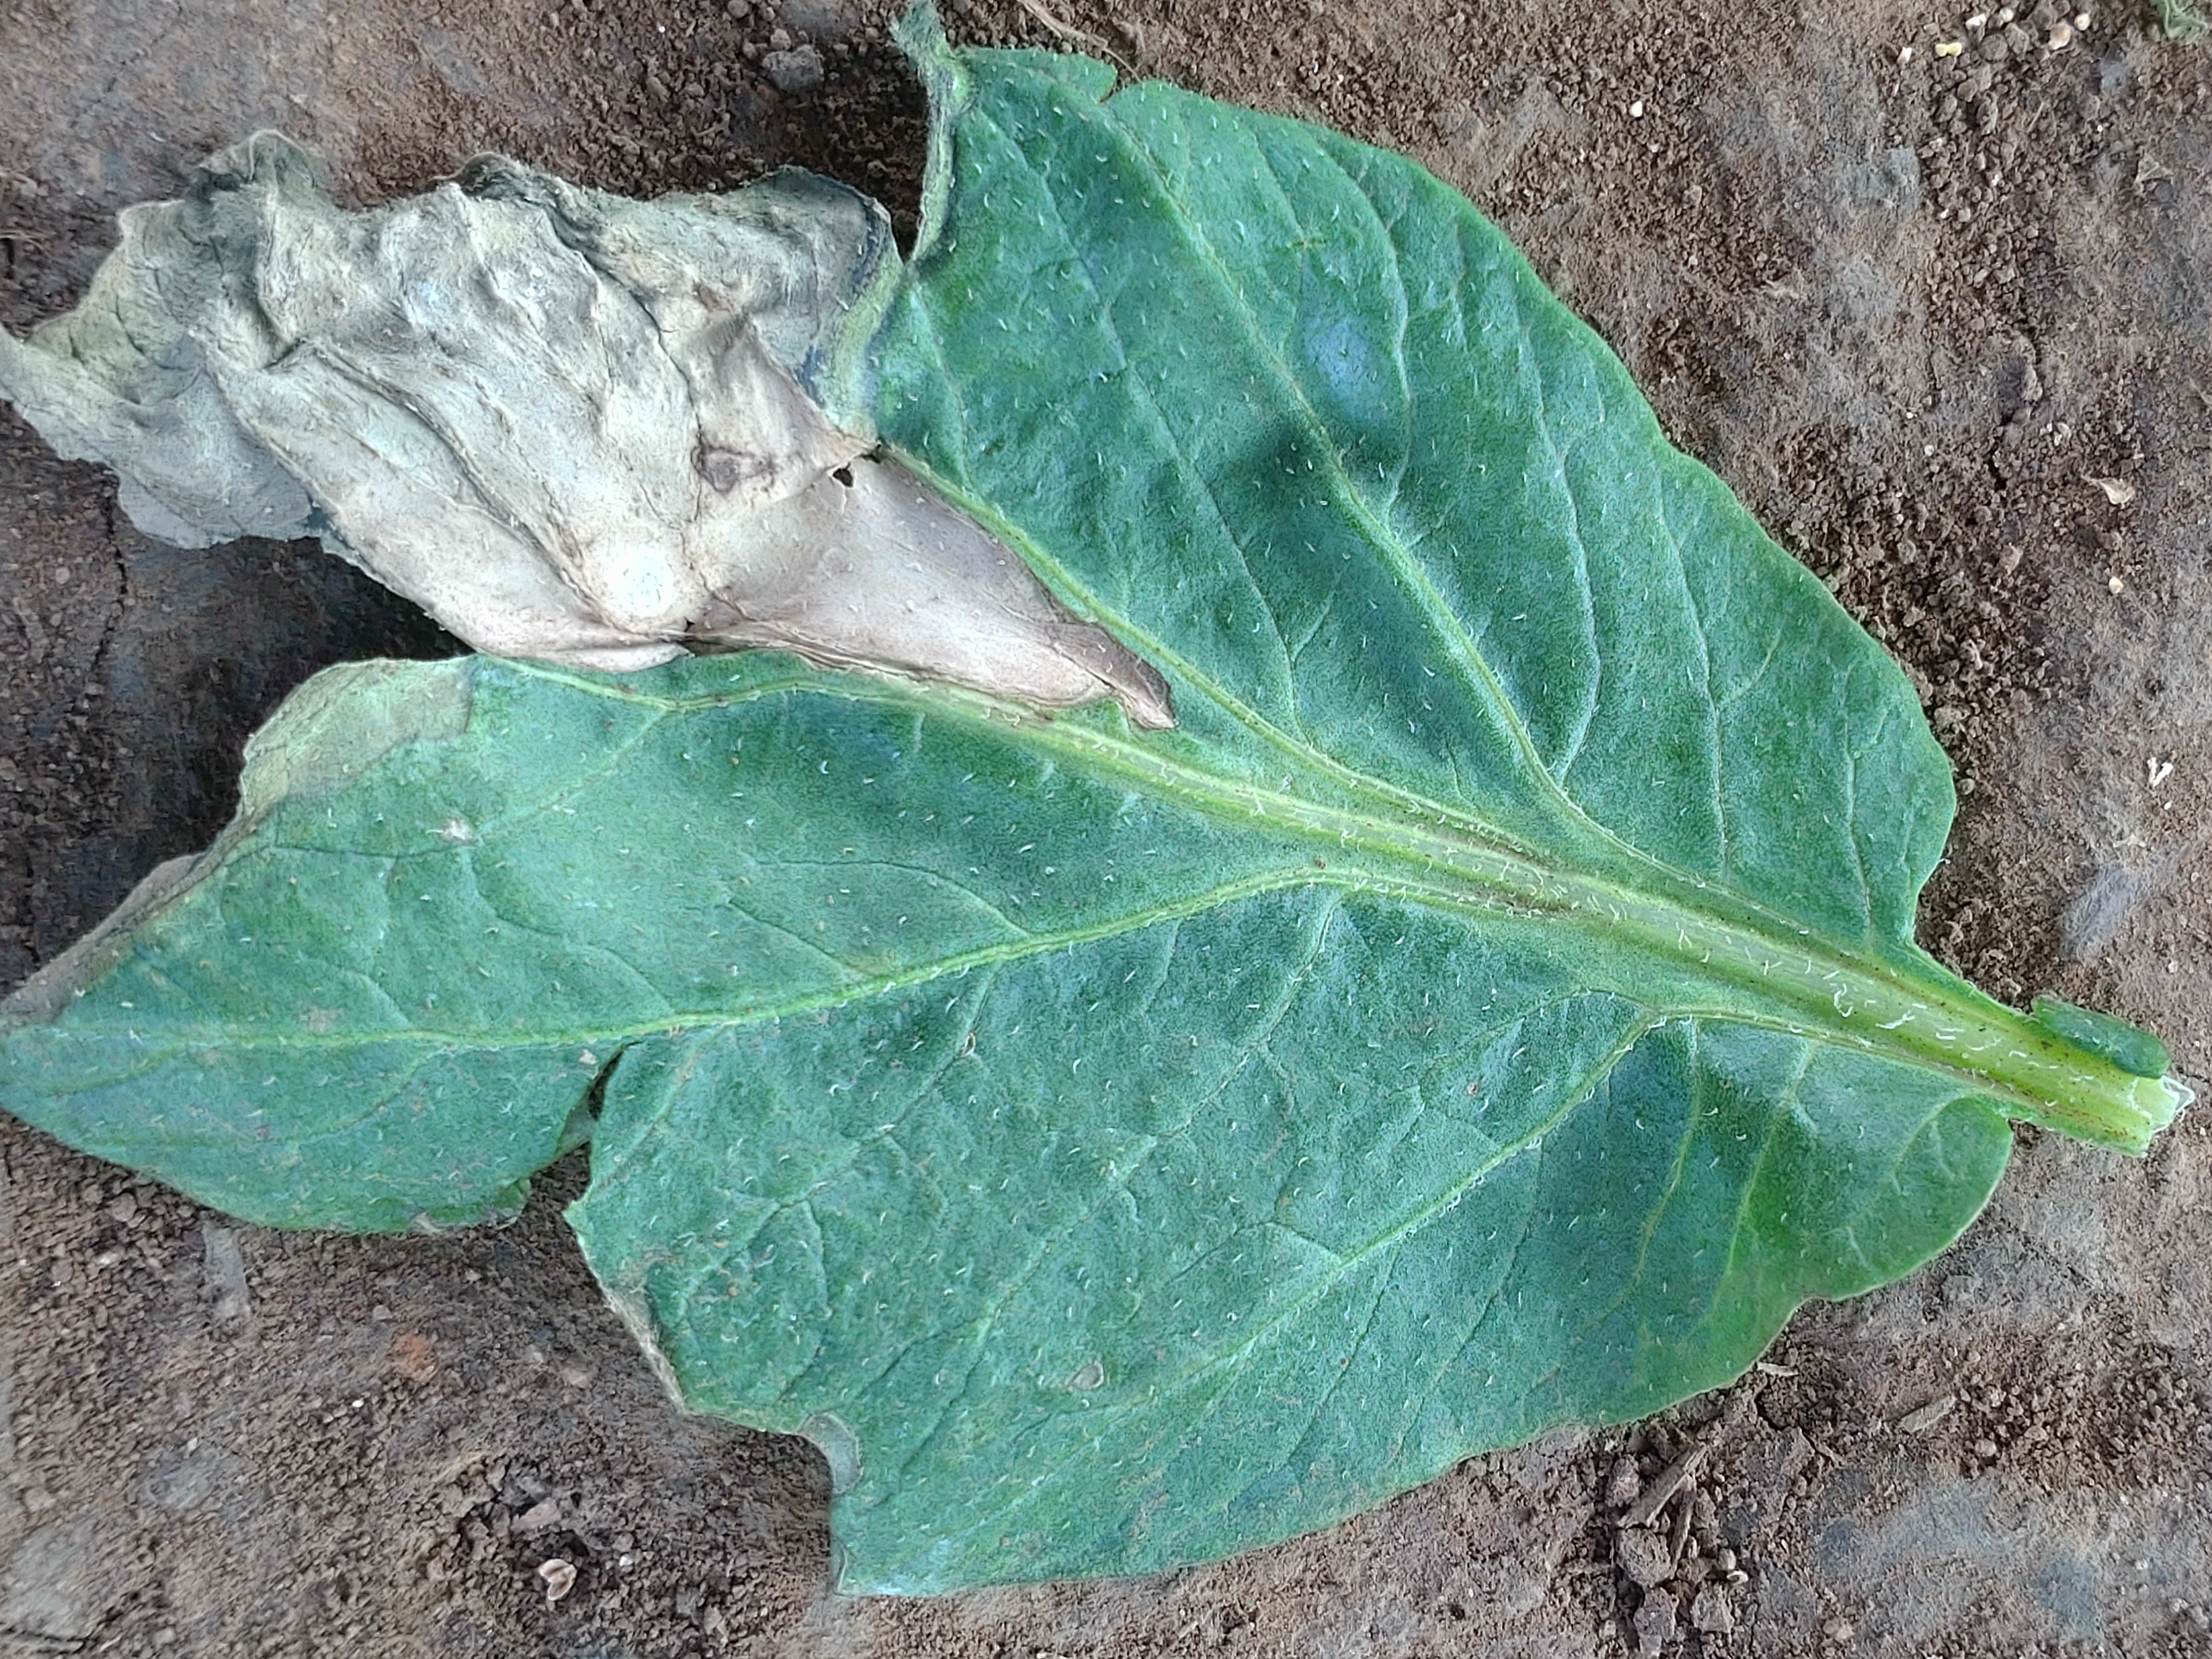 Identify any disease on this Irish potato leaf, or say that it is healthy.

early blight
